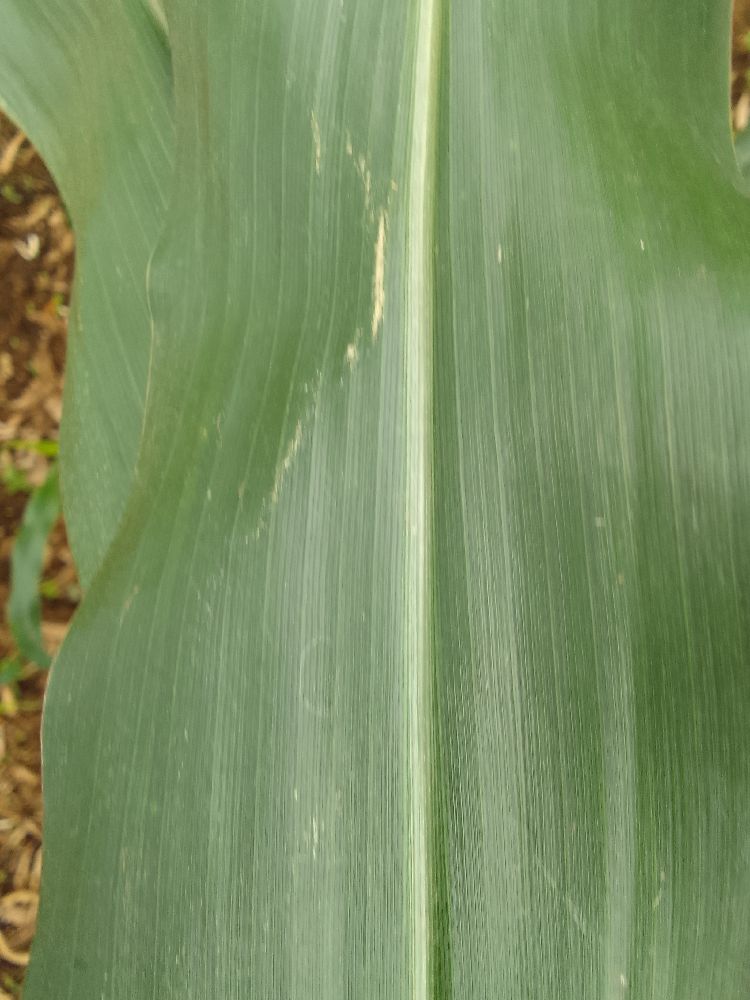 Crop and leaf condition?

maize, healthy
